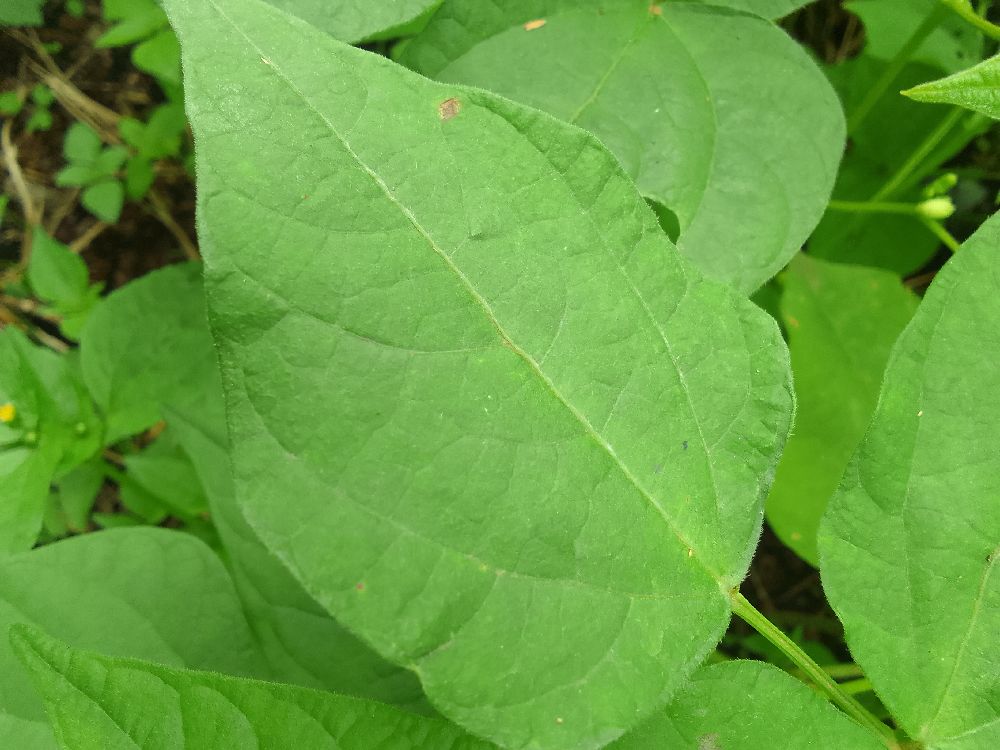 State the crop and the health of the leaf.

common bean, healthy
